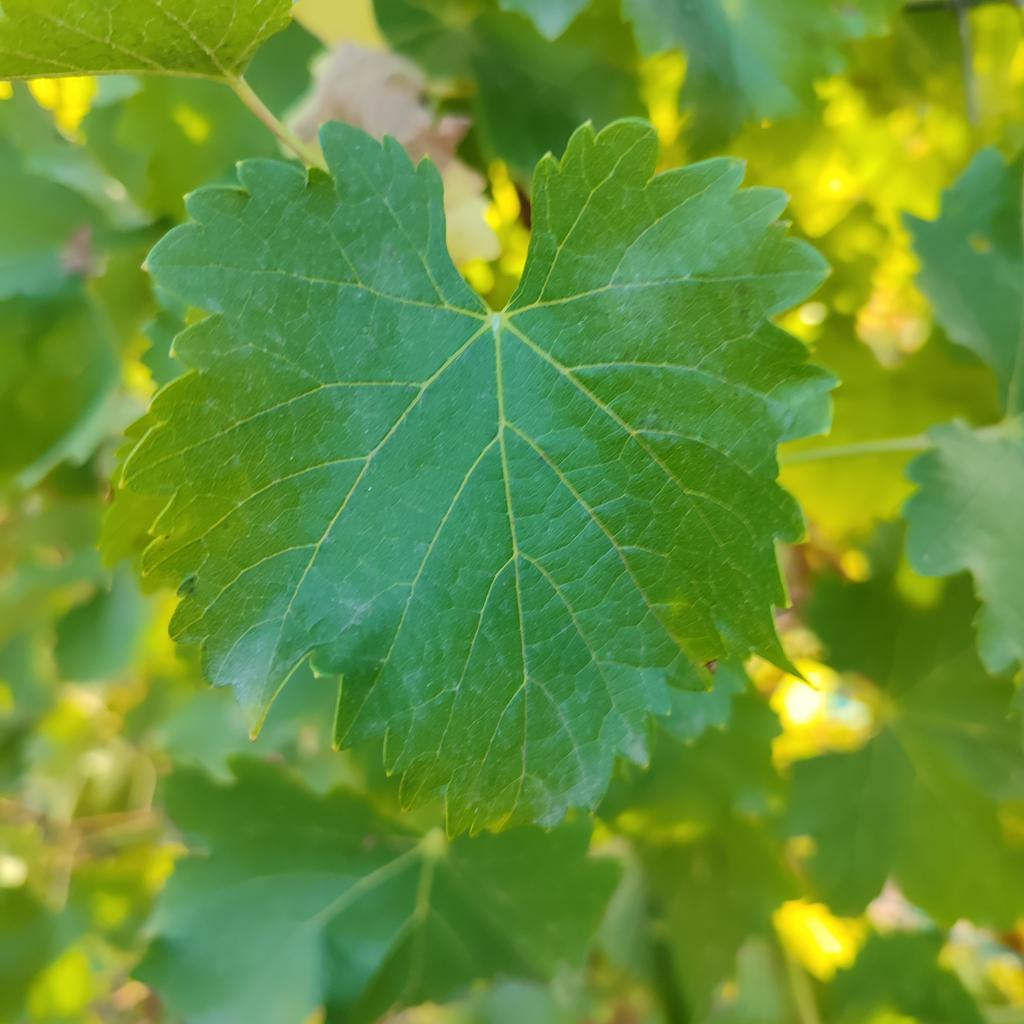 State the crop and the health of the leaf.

grapevine, powdery mildew
